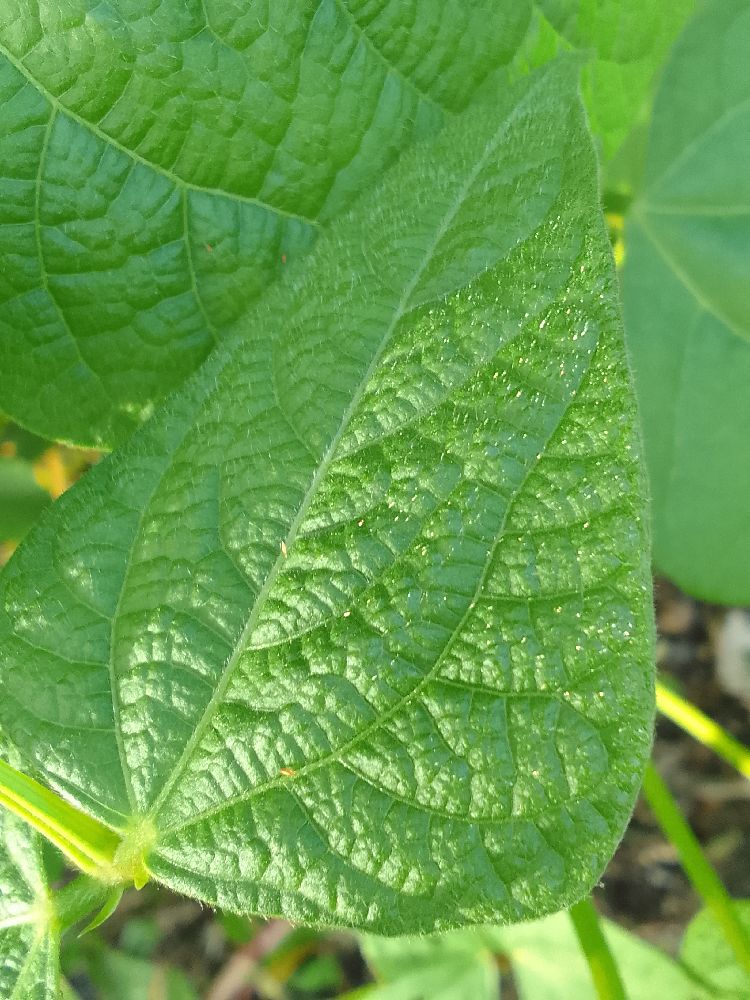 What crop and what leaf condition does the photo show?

common bean, healthy
